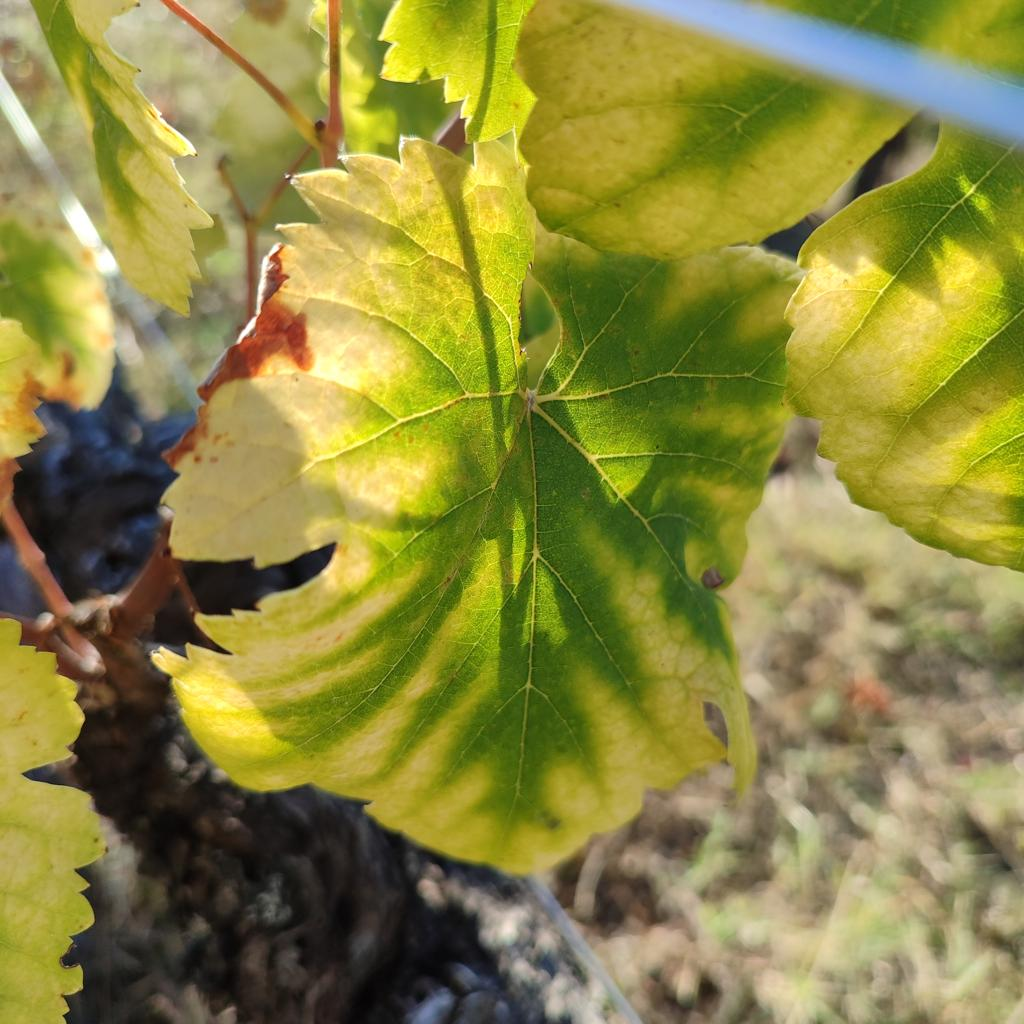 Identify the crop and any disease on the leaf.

grapevine, esca complex
